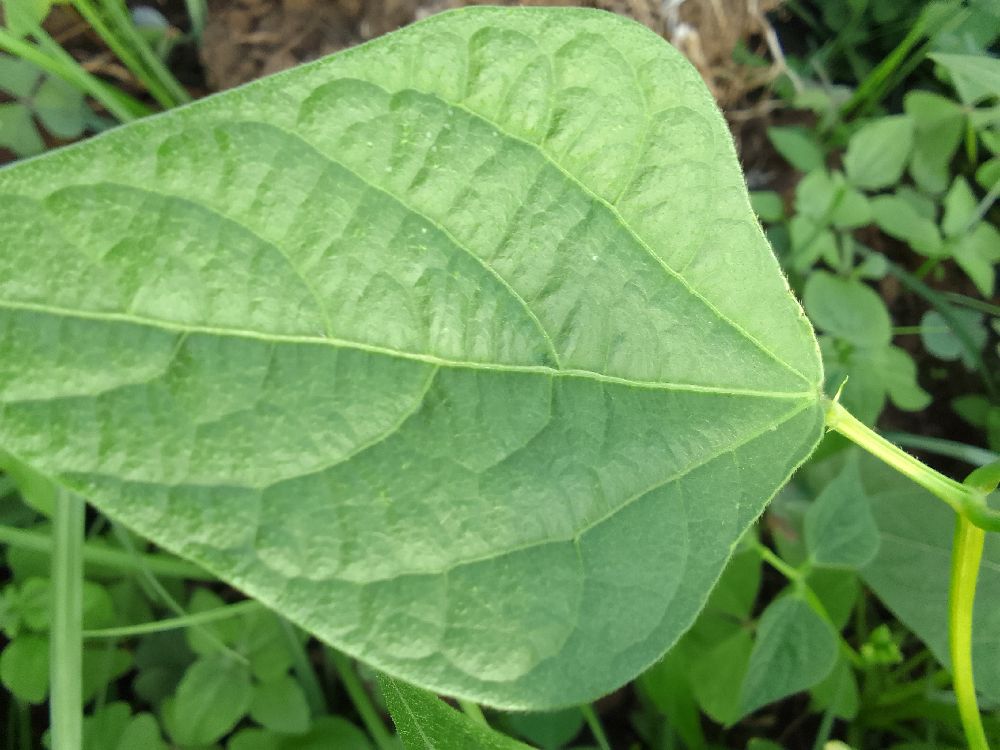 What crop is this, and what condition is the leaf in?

common bean, healthy
